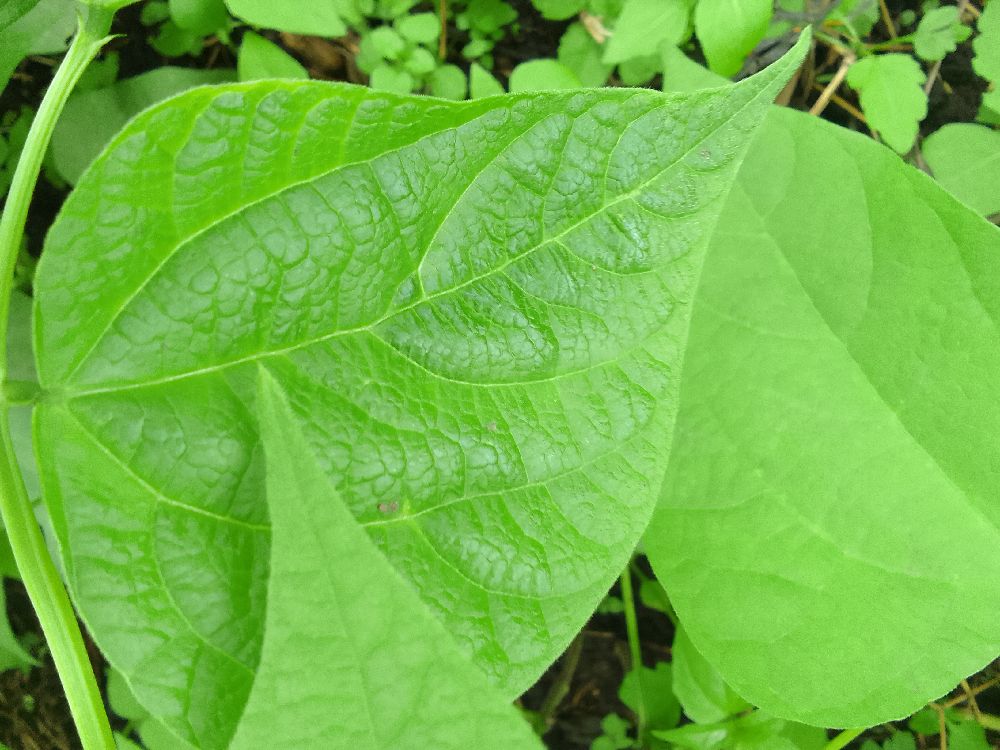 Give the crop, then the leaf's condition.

common bean, healthy
